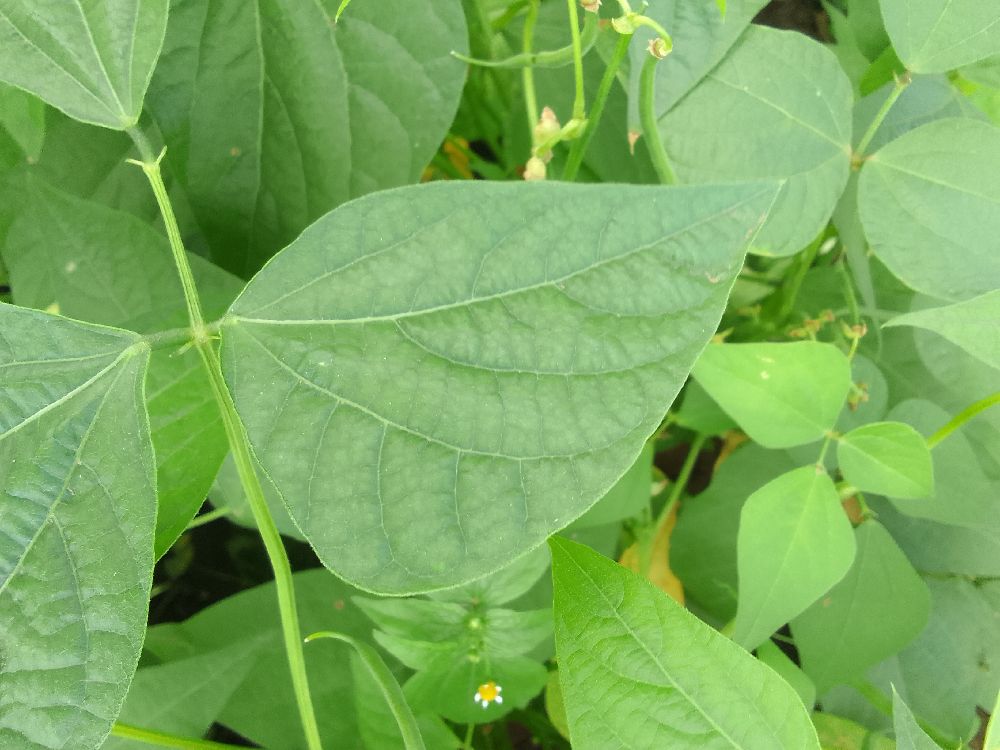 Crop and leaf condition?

common bean, healthy
